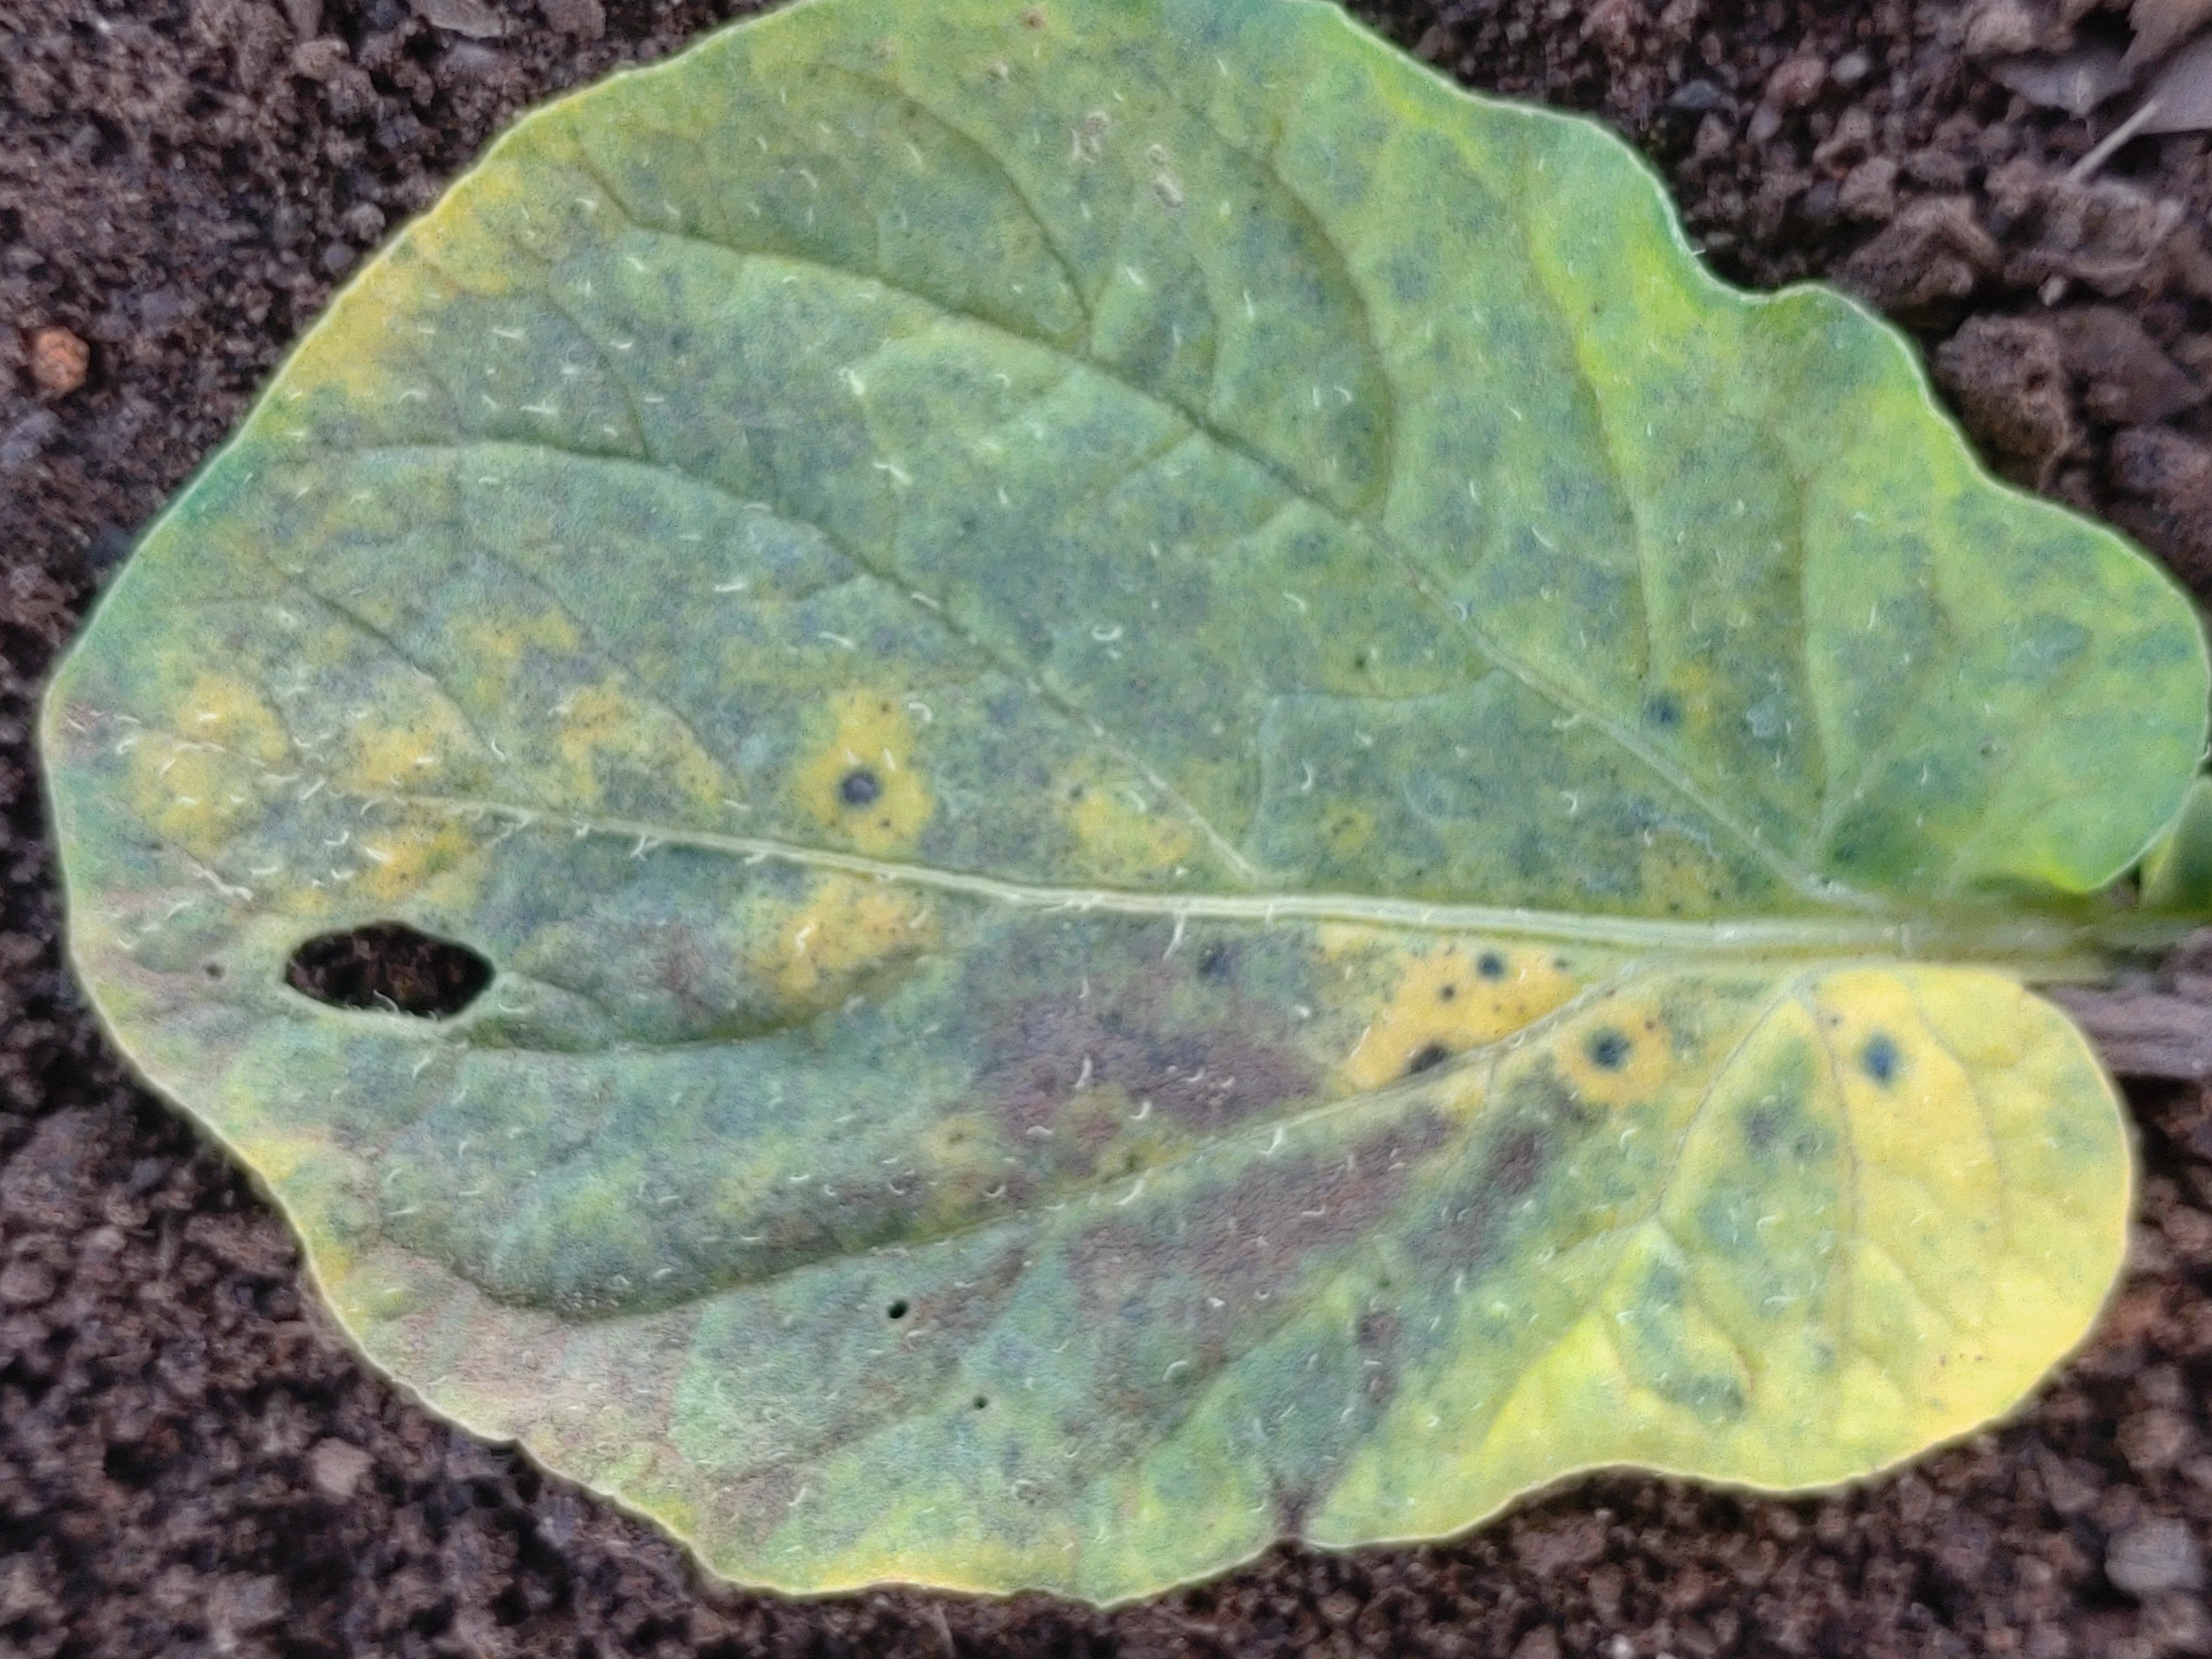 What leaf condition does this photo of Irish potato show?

late blight
